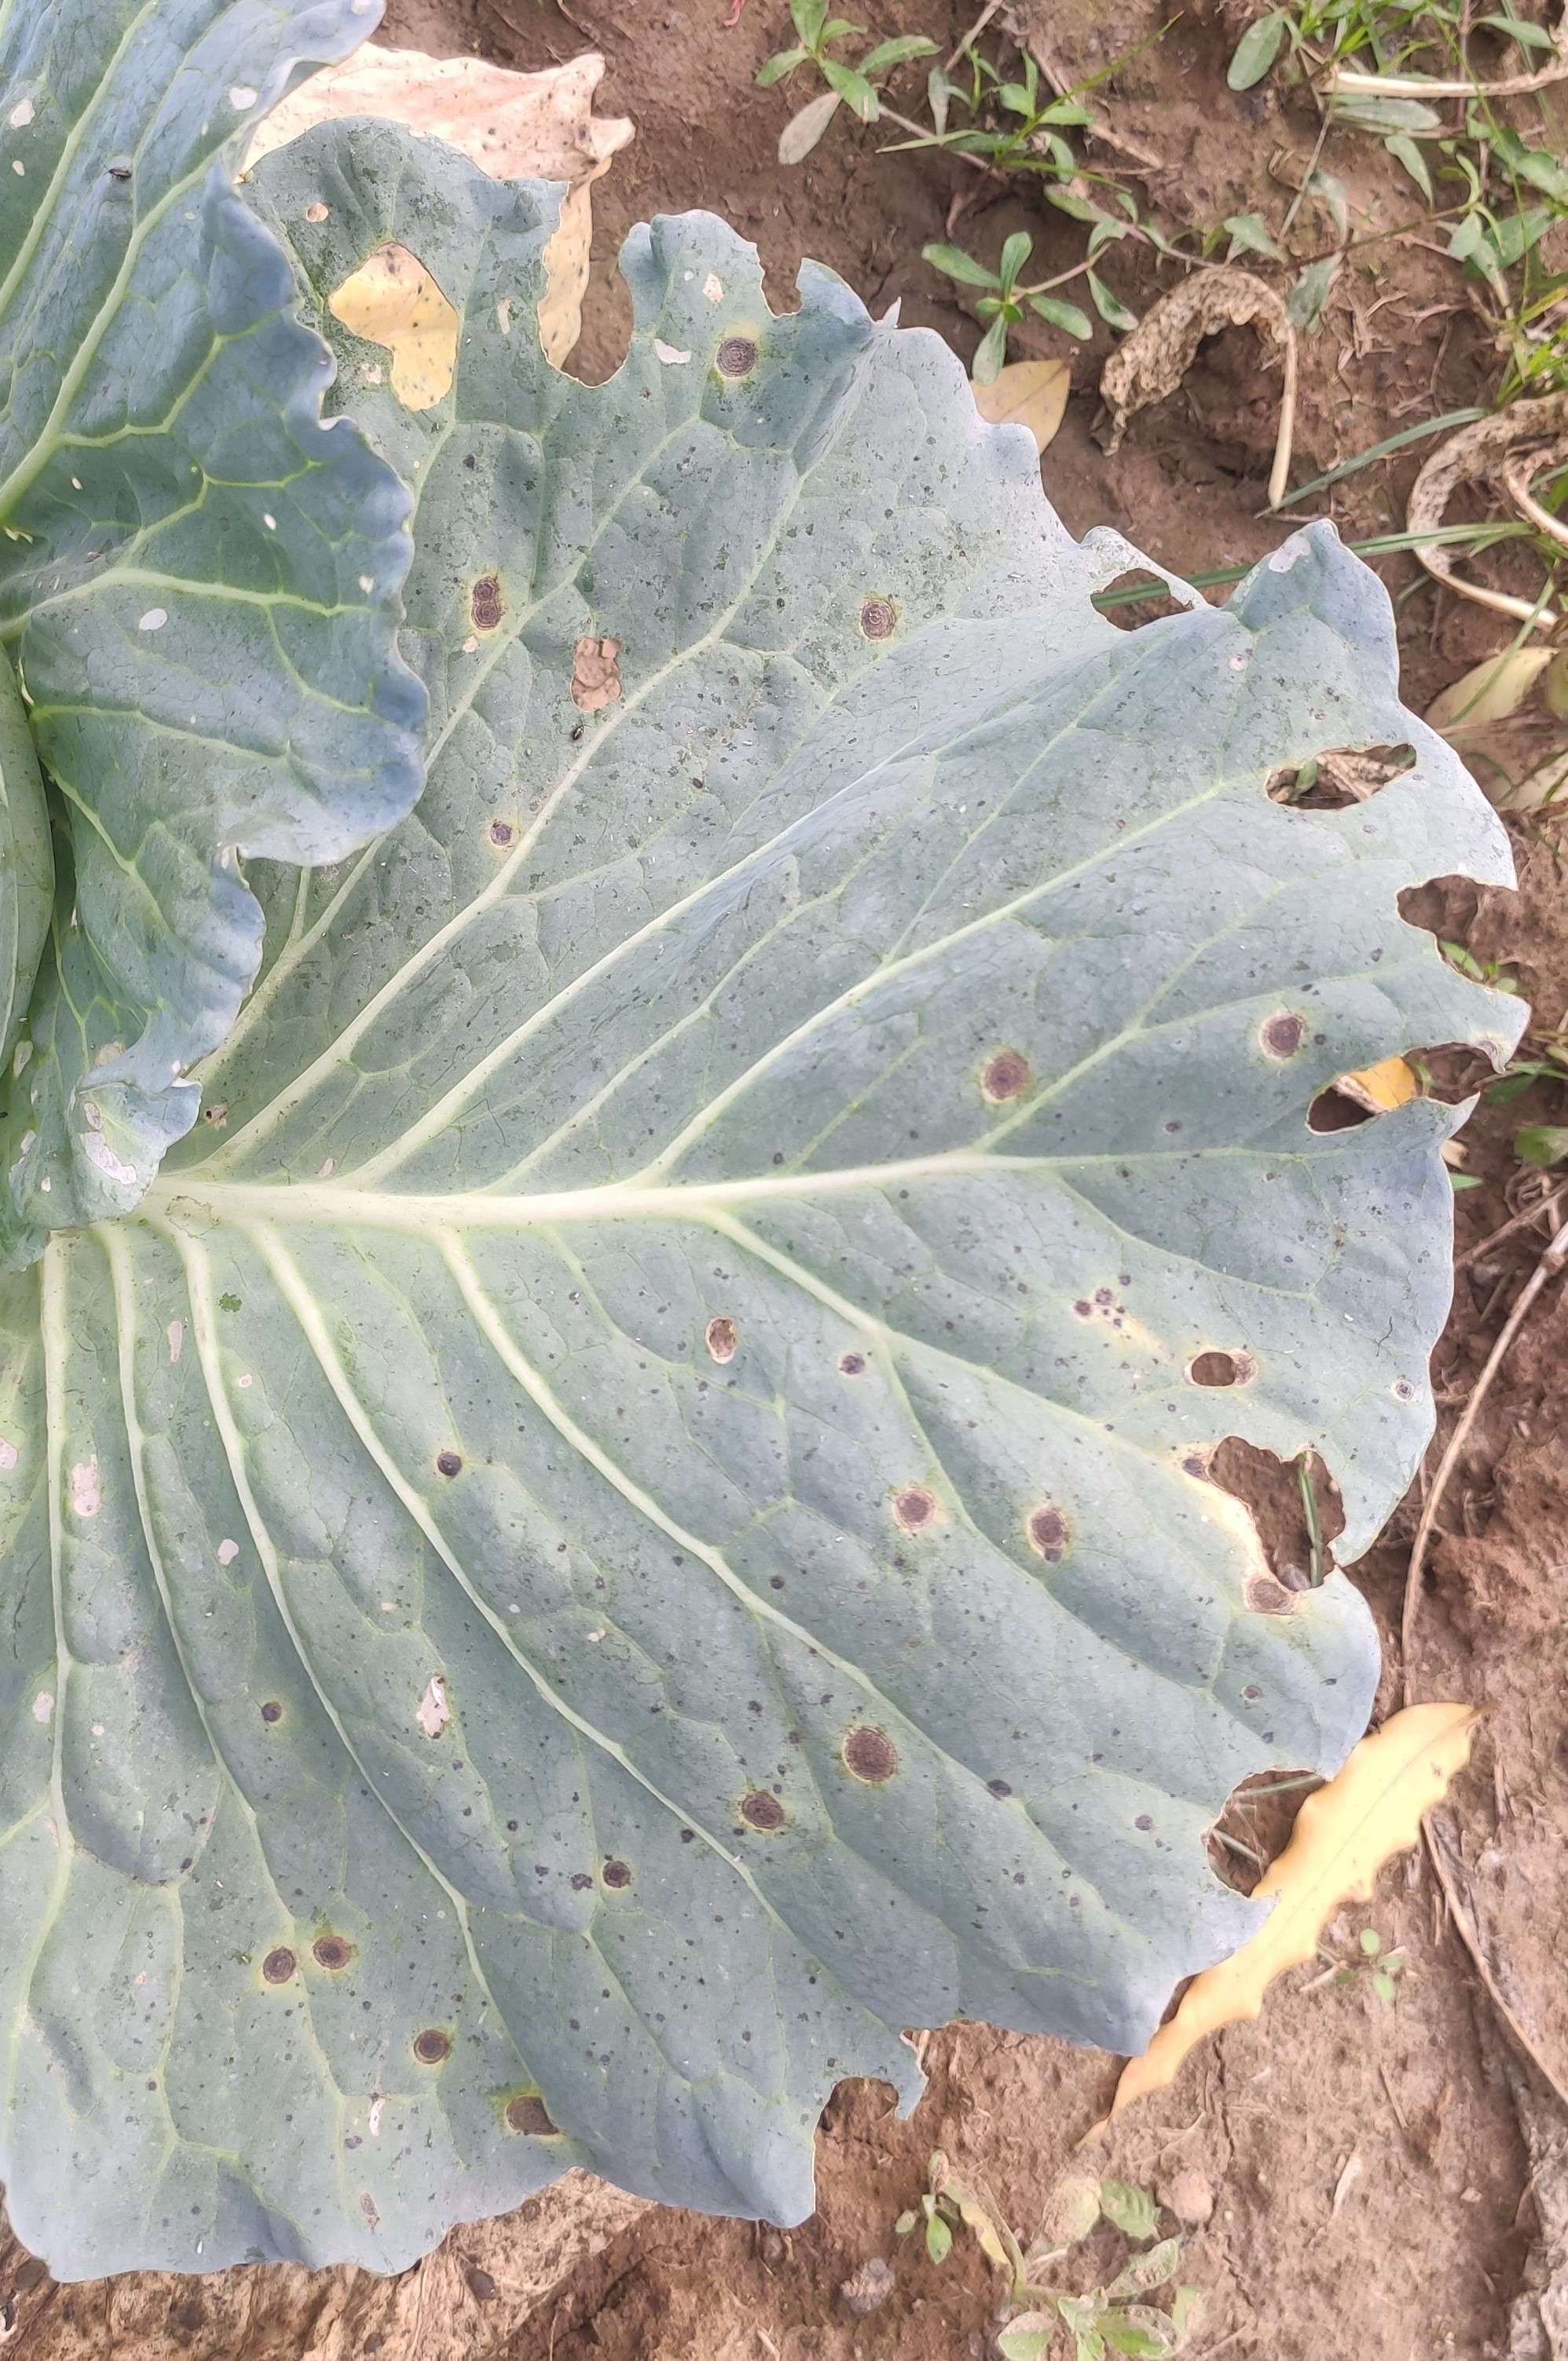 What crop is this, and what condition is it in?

cabbage, alternaria
